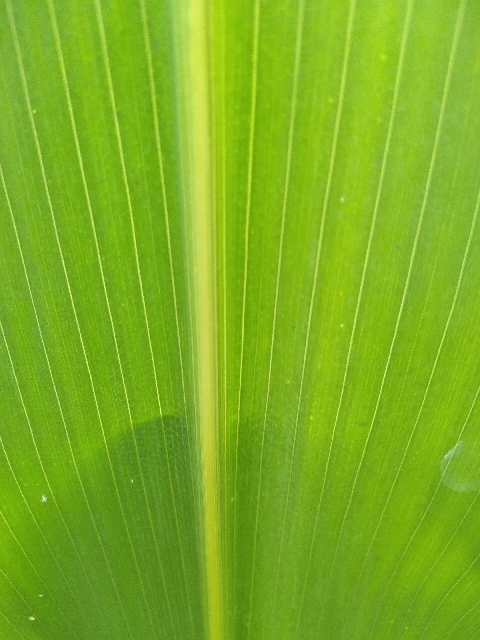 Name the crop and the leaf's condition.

maize, healthy
